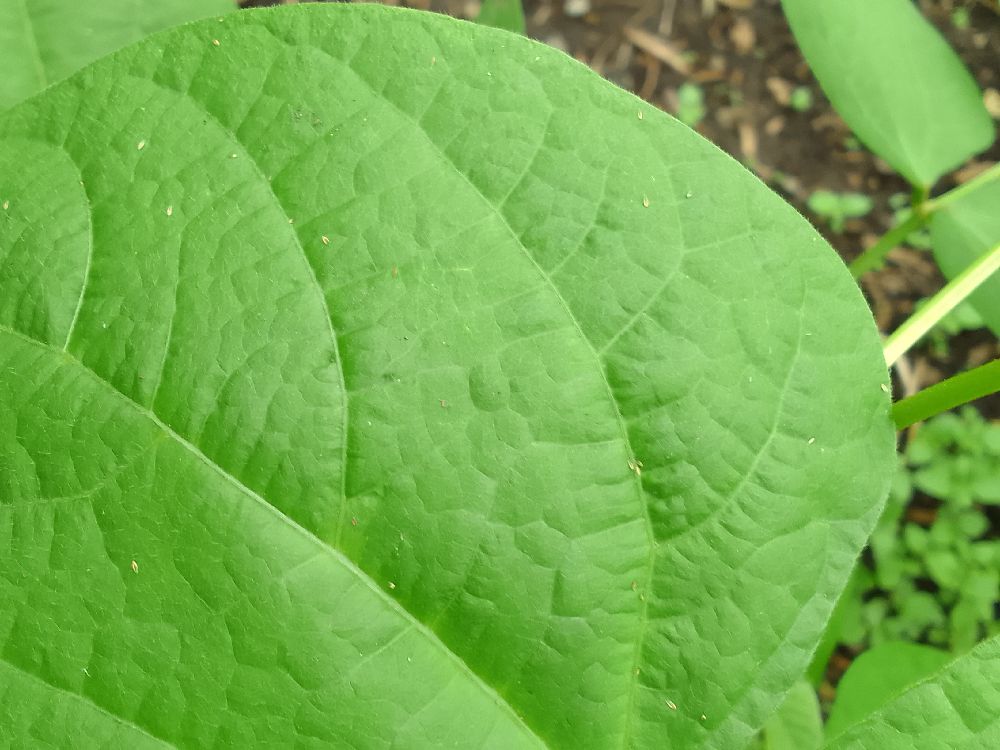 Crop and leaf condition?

common bean, healthy
